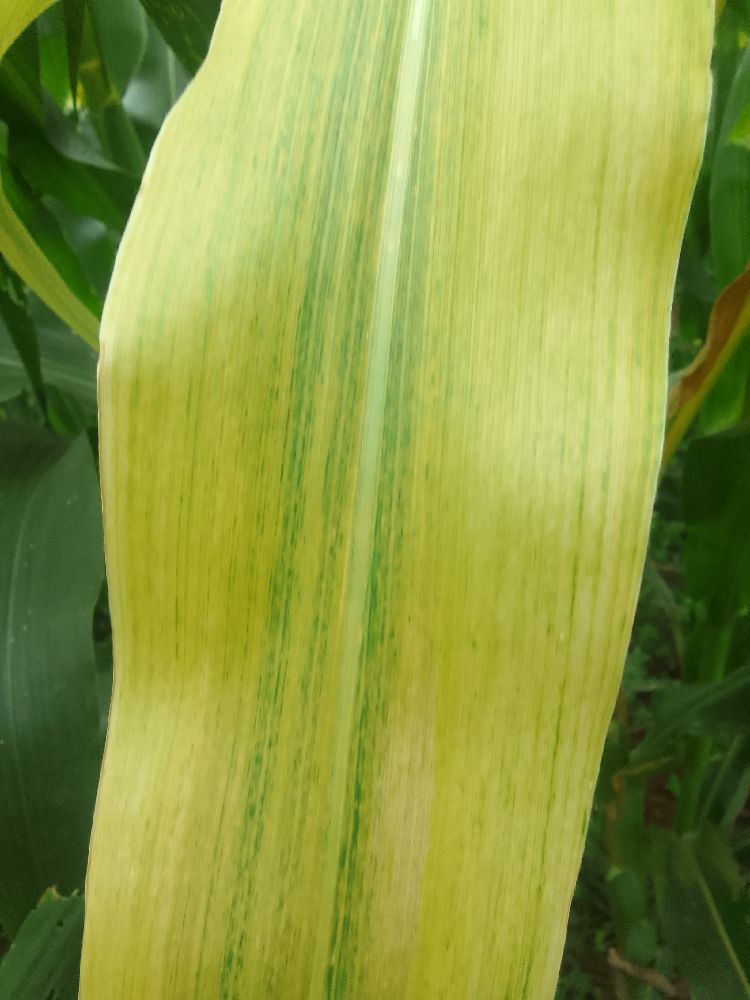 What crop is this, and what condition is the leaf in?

maize, maize lethal necrosis
